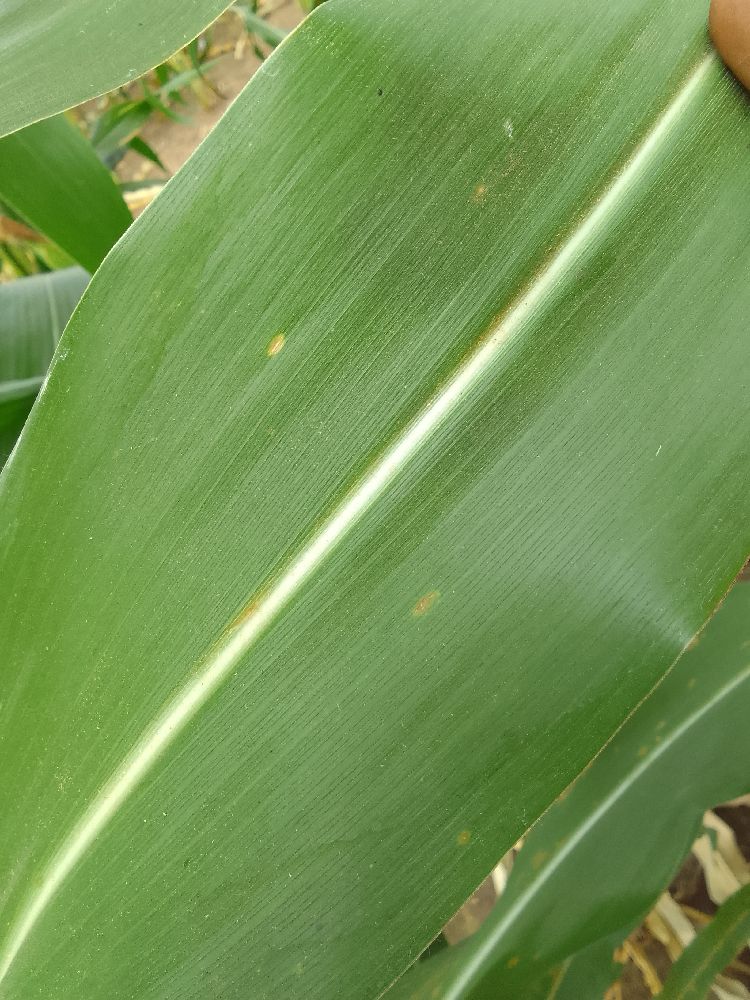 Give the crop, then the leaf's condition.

maize, healthy
